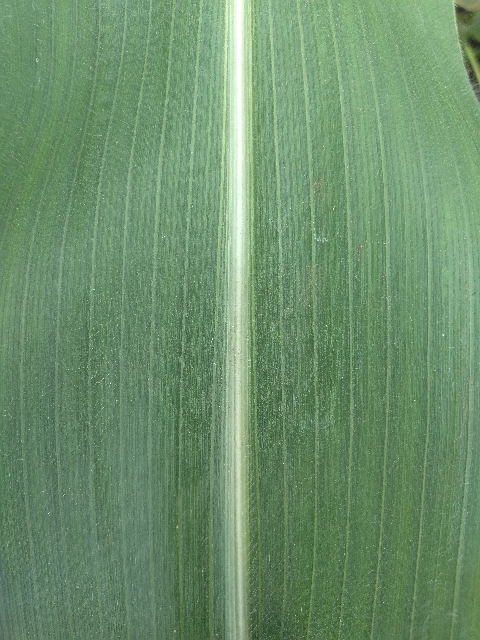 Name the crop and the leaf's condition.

maize, healthy
